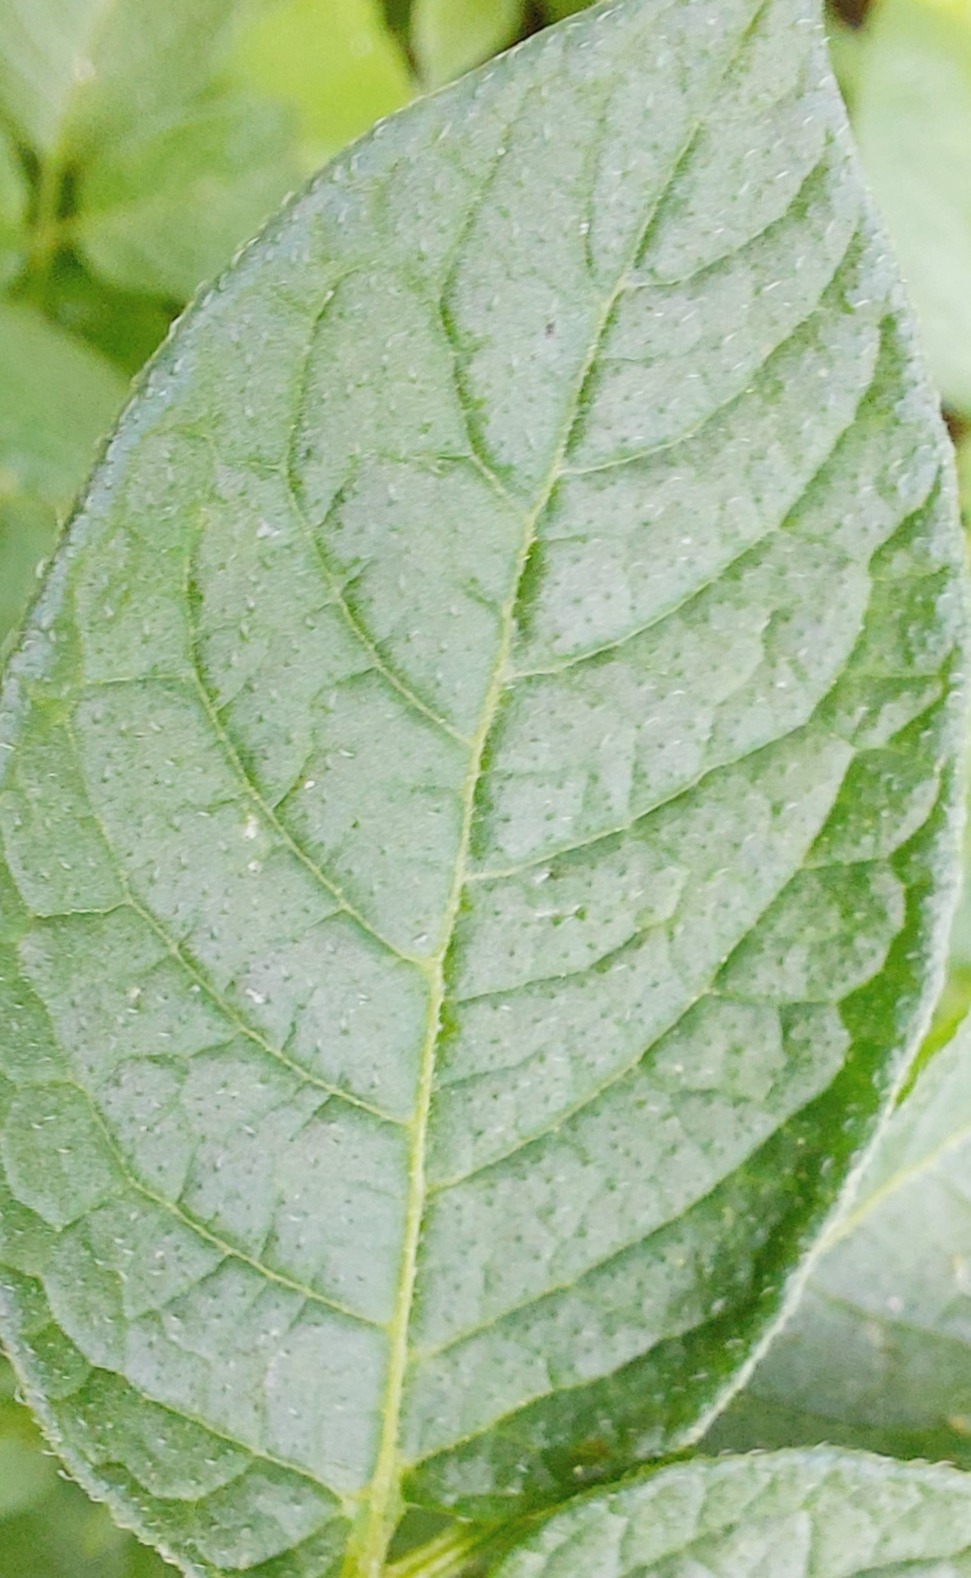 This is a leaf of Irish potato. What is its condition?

healthy
